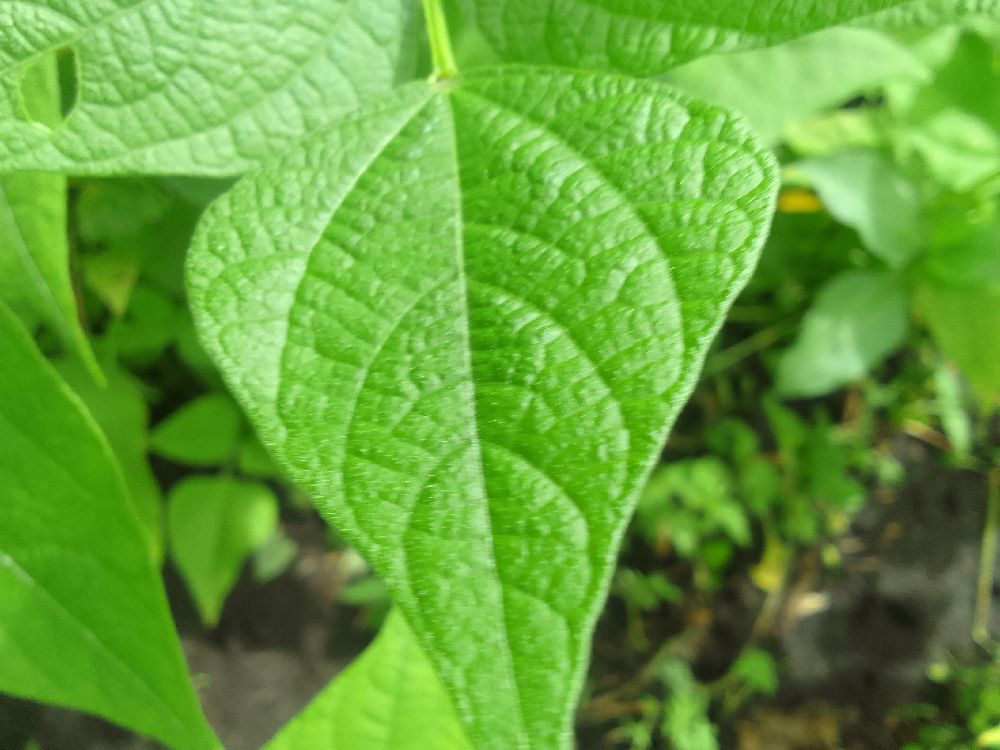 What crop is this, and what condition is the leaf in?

common bean, healthy
